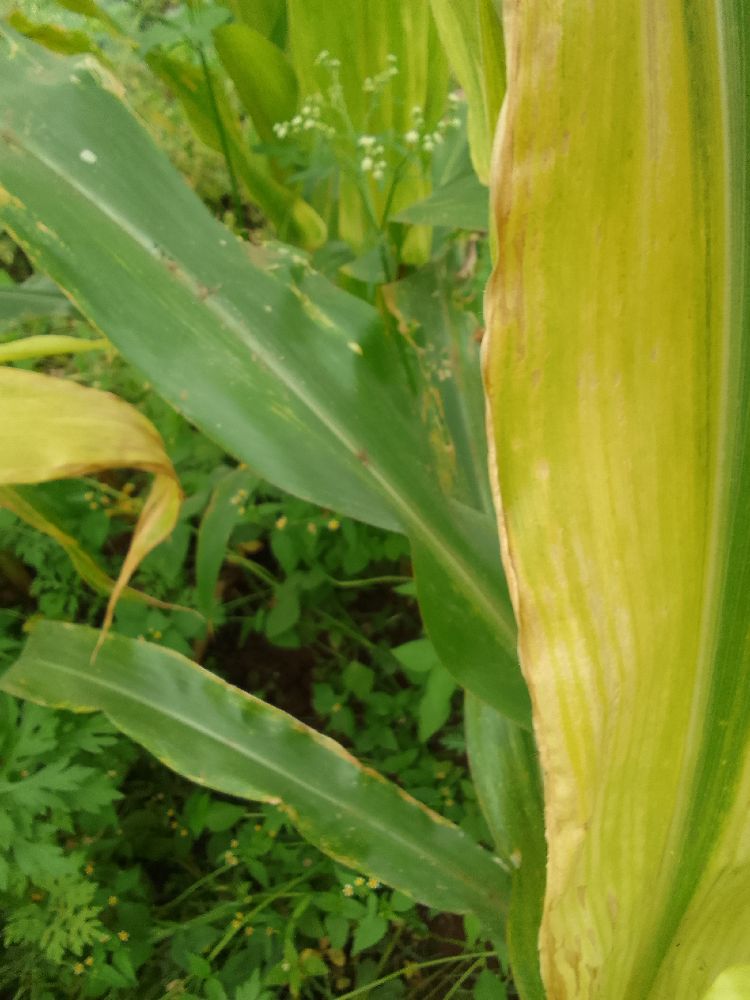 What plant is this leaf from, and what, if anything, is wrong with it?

maize, maize lethal necrosis
